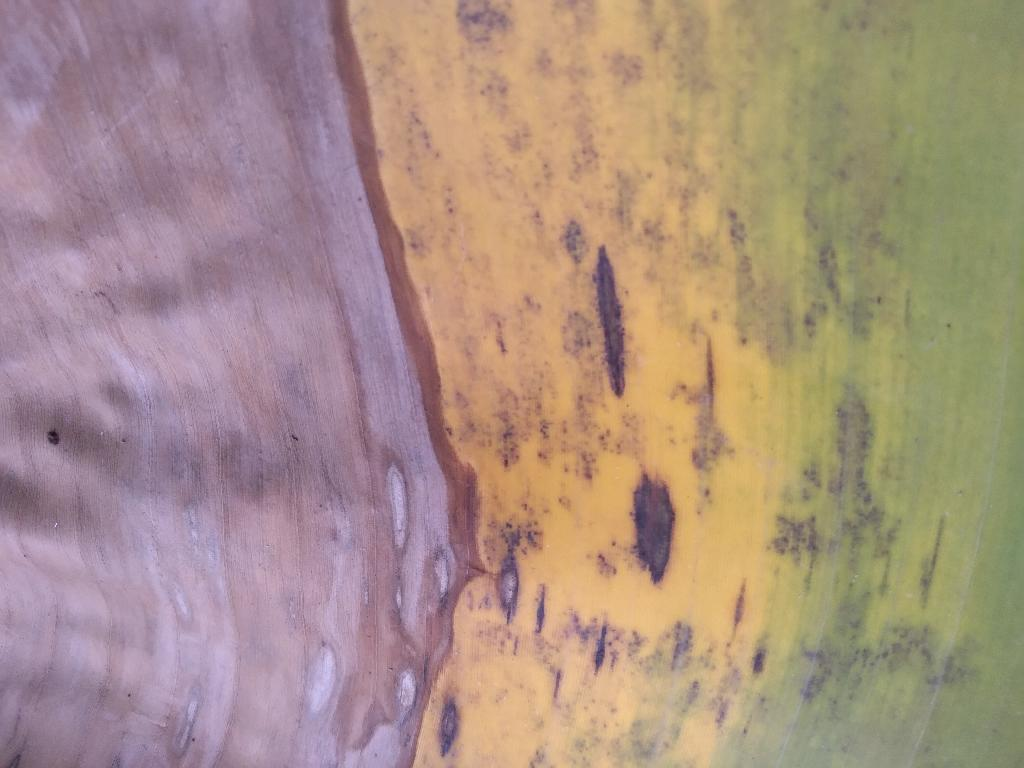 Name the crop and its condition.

banana, black sigatoka
